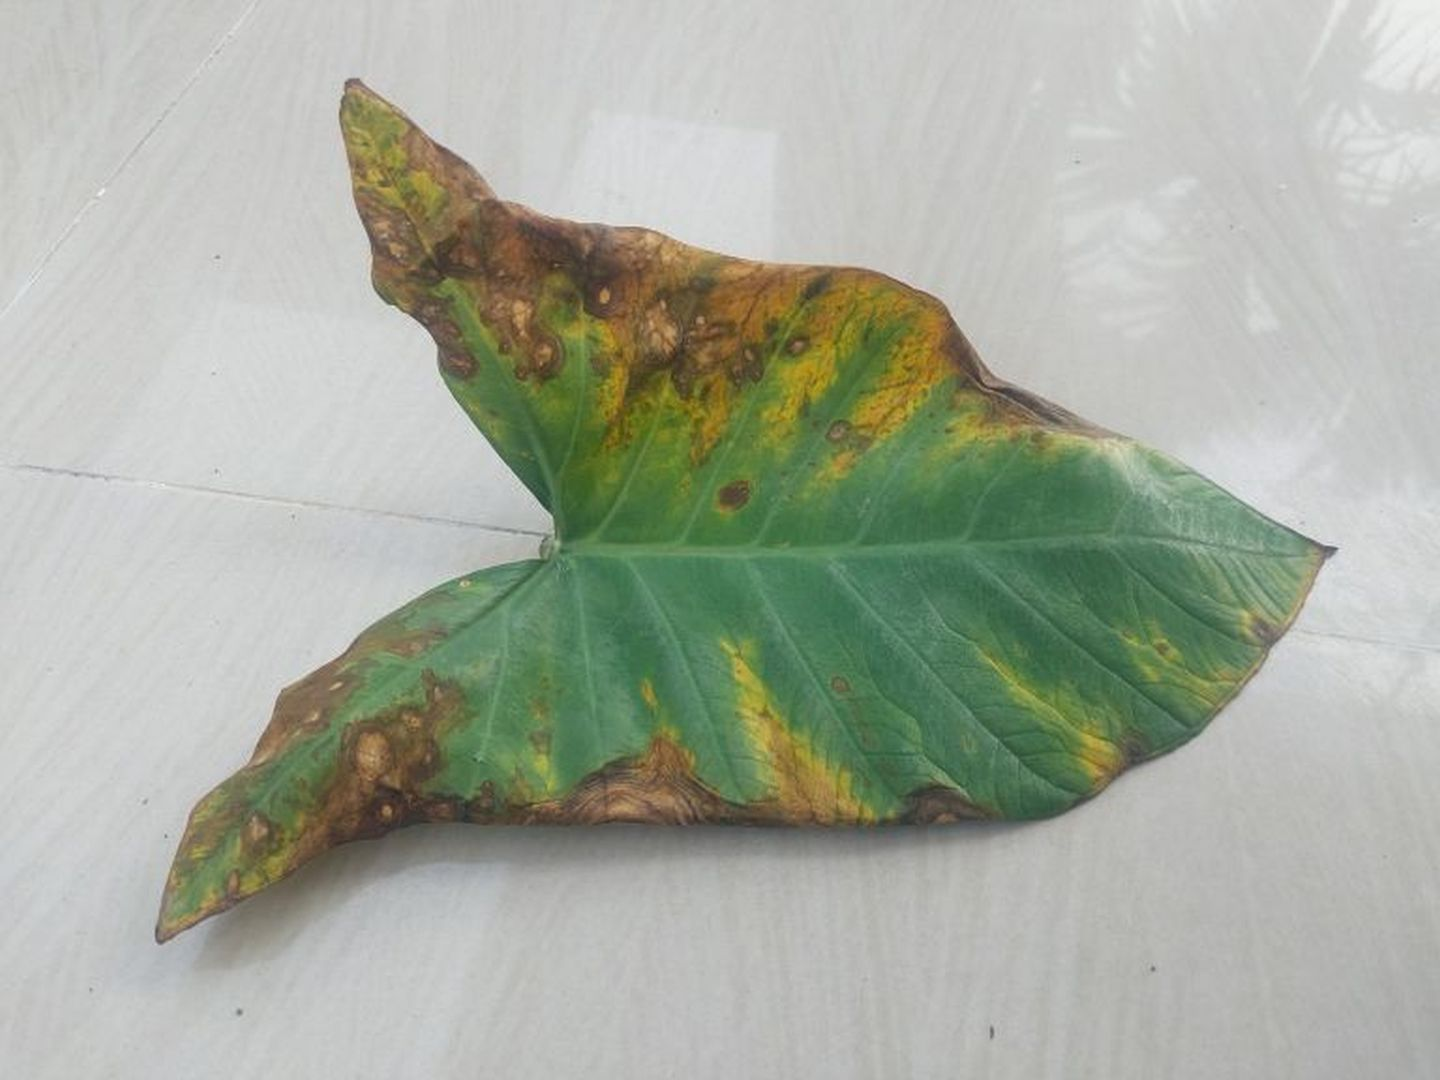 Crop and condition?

taro, leaf blight
